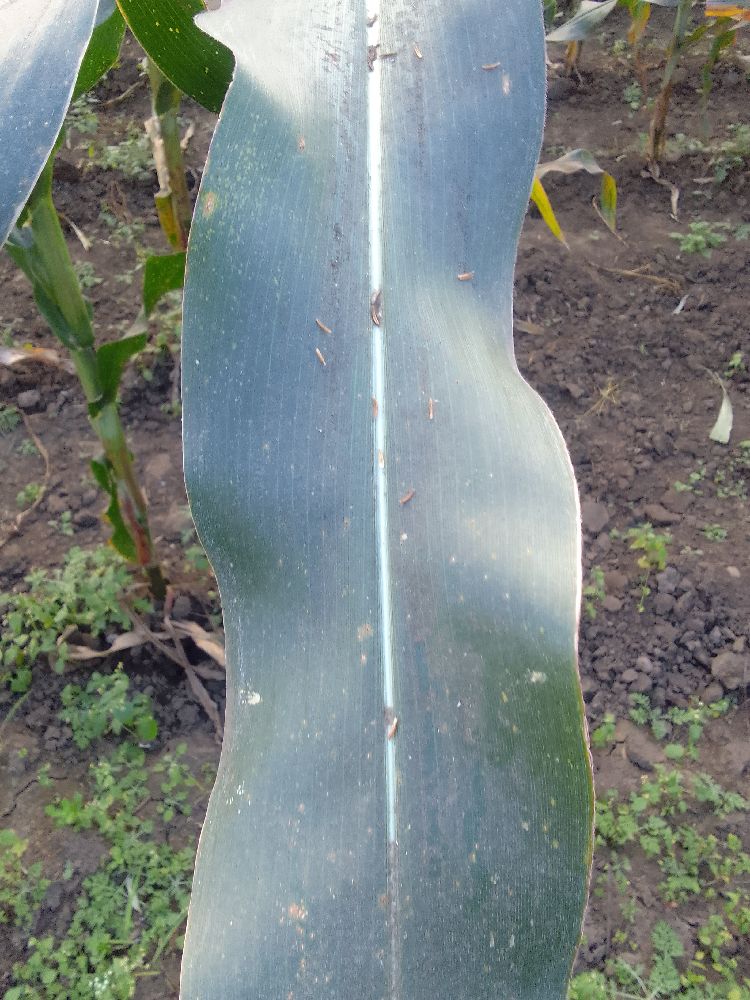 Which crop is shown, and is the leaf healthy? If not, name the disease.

maize, healthy
